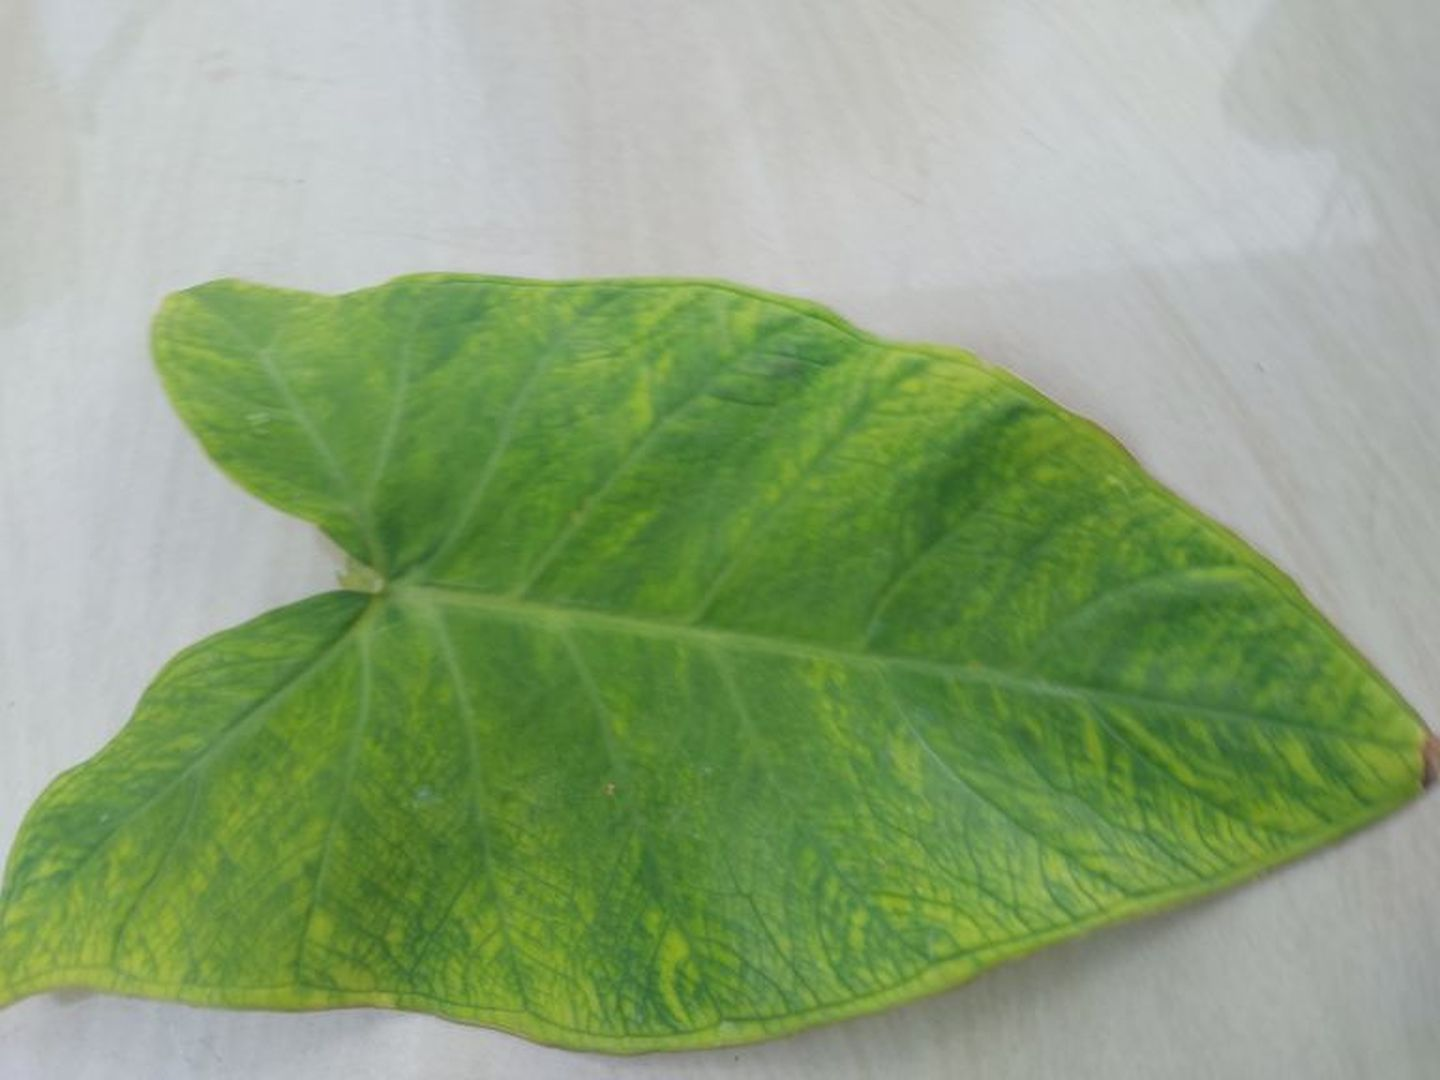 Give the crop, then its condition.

taro, mosaic
